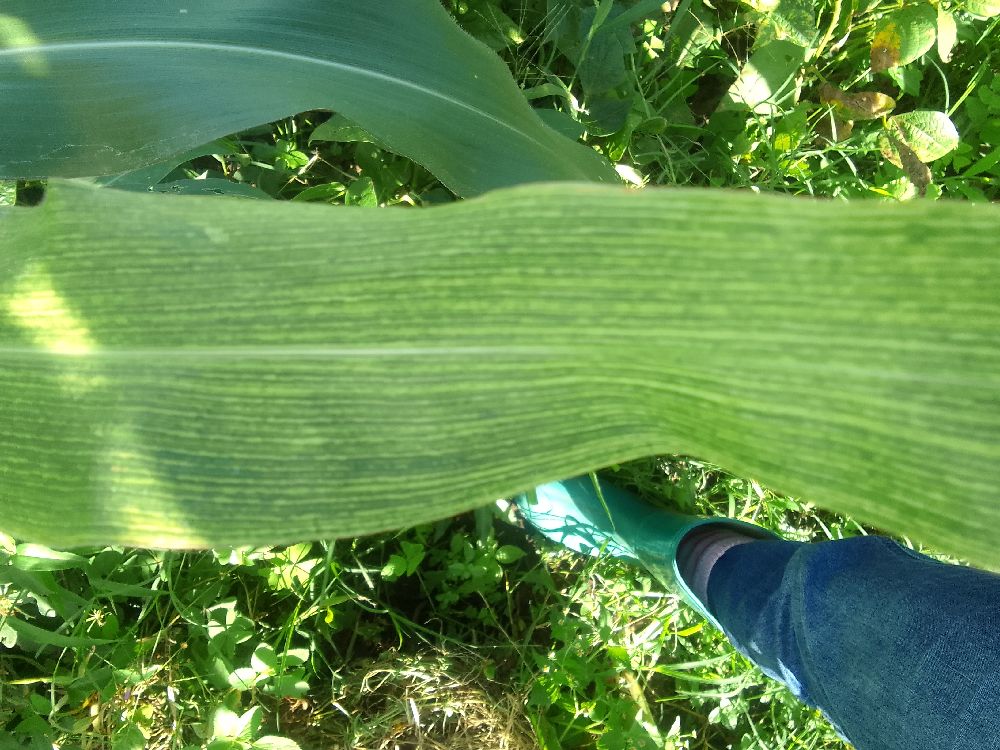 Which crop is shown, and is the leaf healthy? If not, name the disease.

maize, maize streak virus
